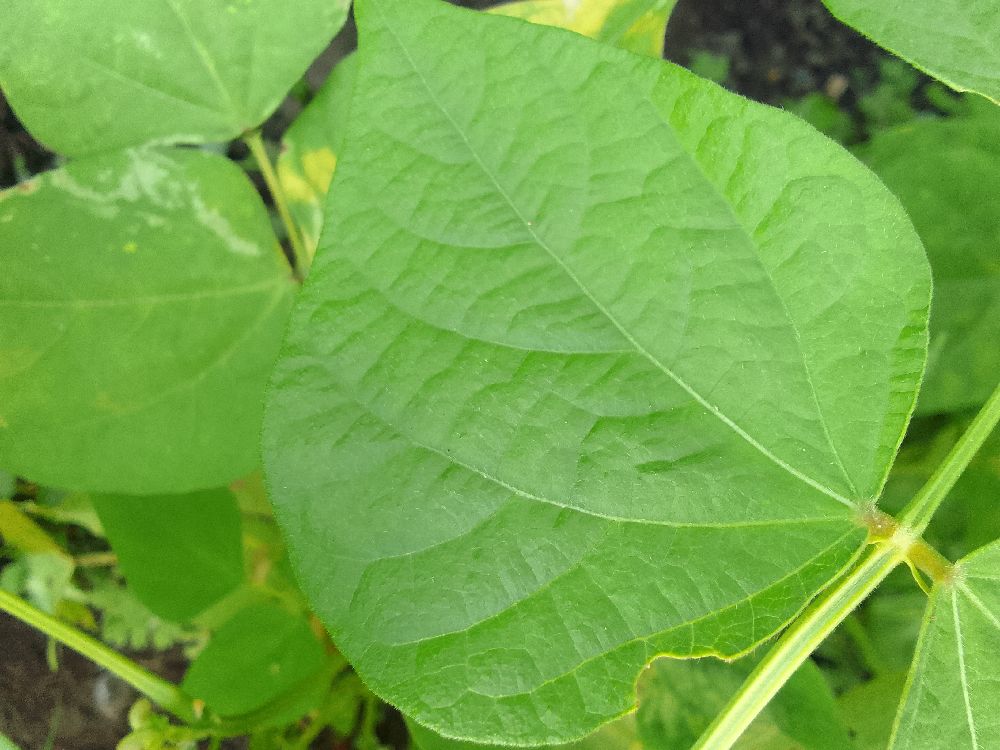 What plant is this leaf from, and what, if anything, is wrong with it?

common bean, healthy
